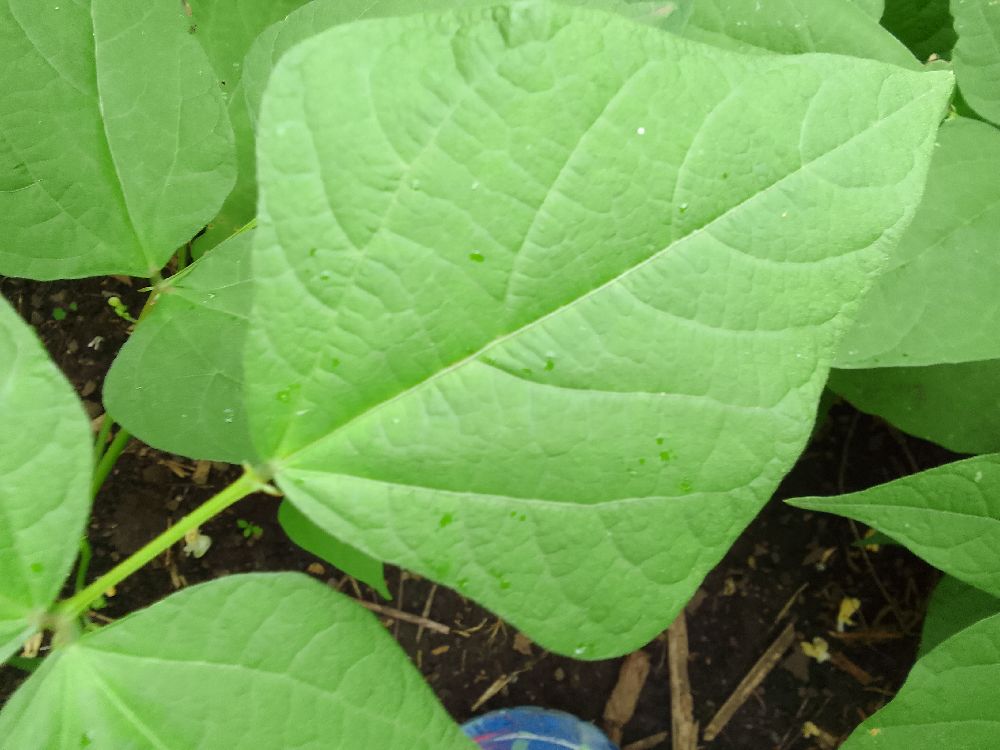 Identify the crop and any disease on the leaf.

common bean, healthy
